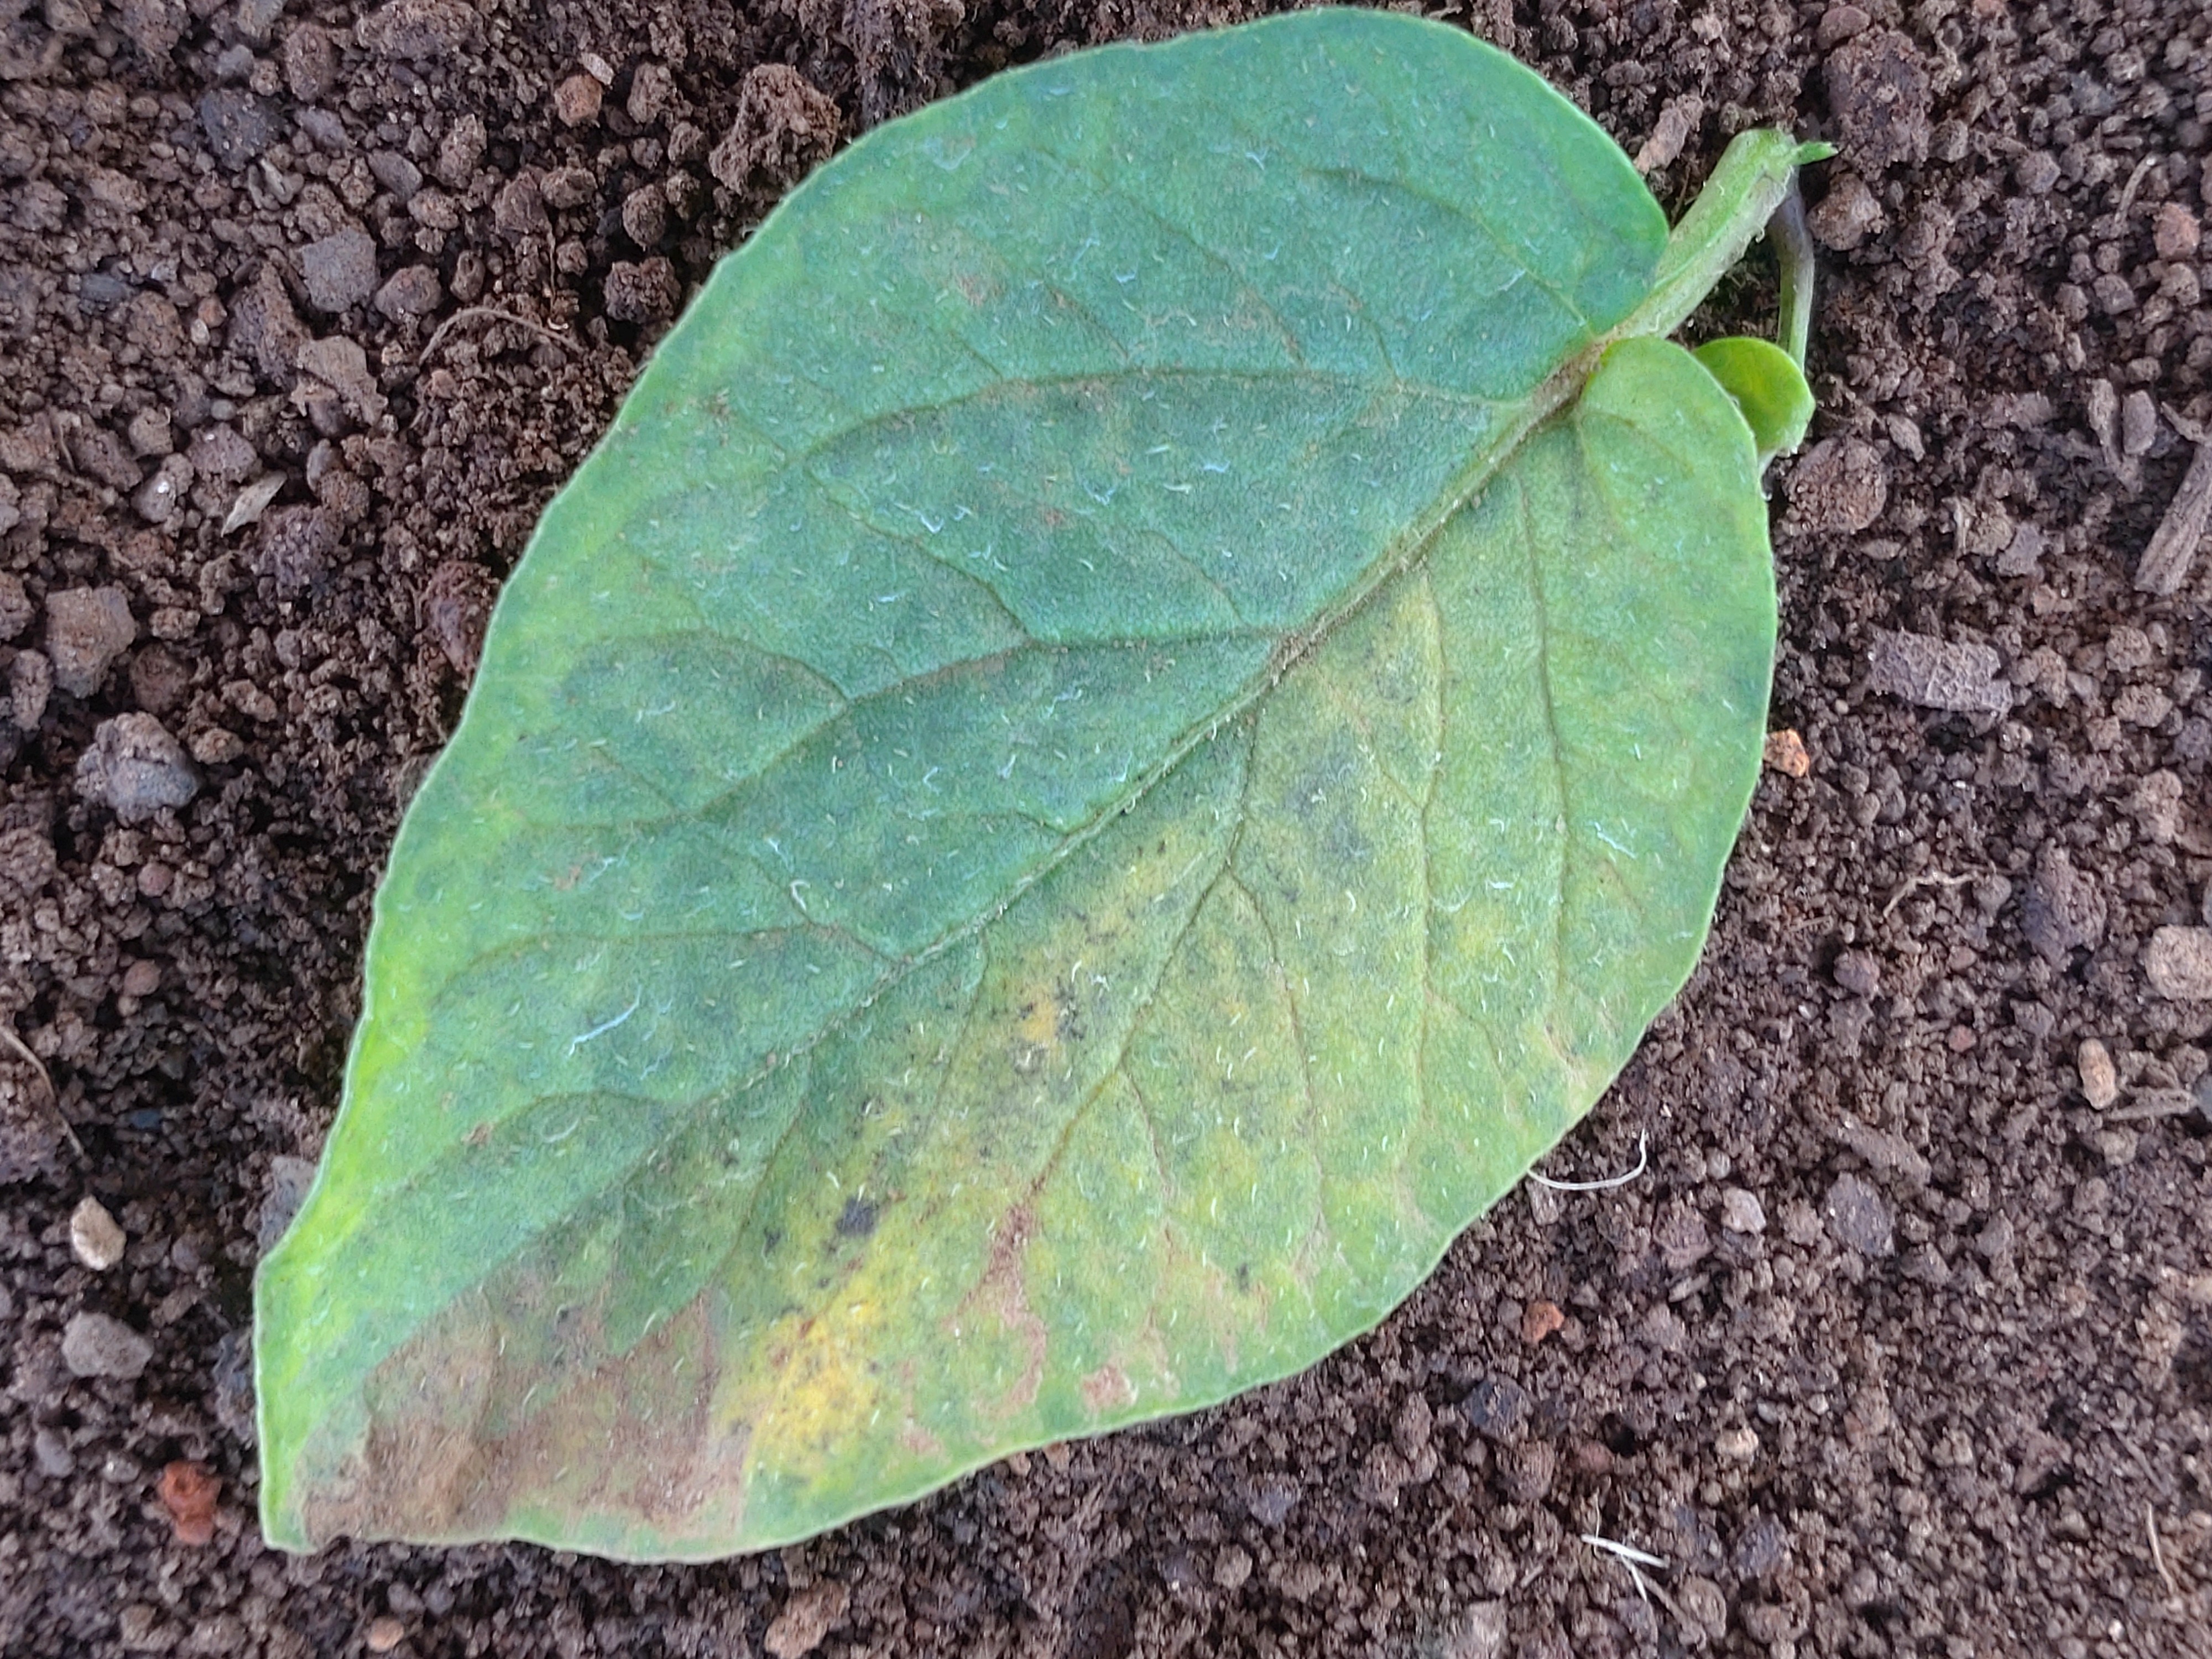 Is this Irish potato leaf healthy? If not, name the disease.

late blight
